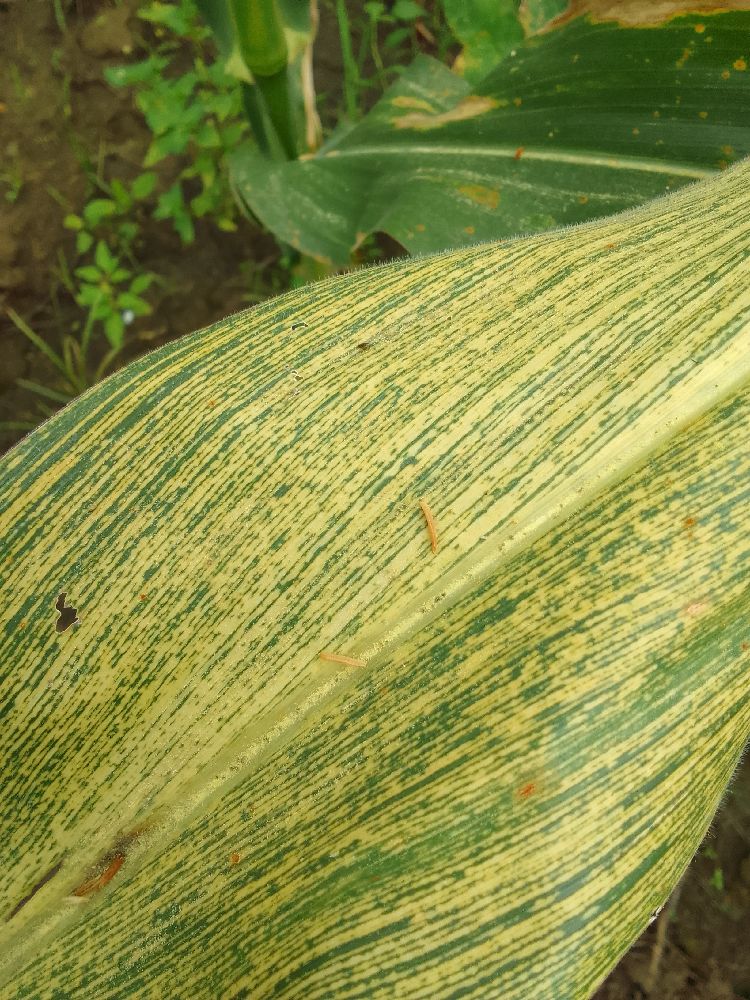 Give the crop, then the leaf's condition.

maize, maize streak virus
